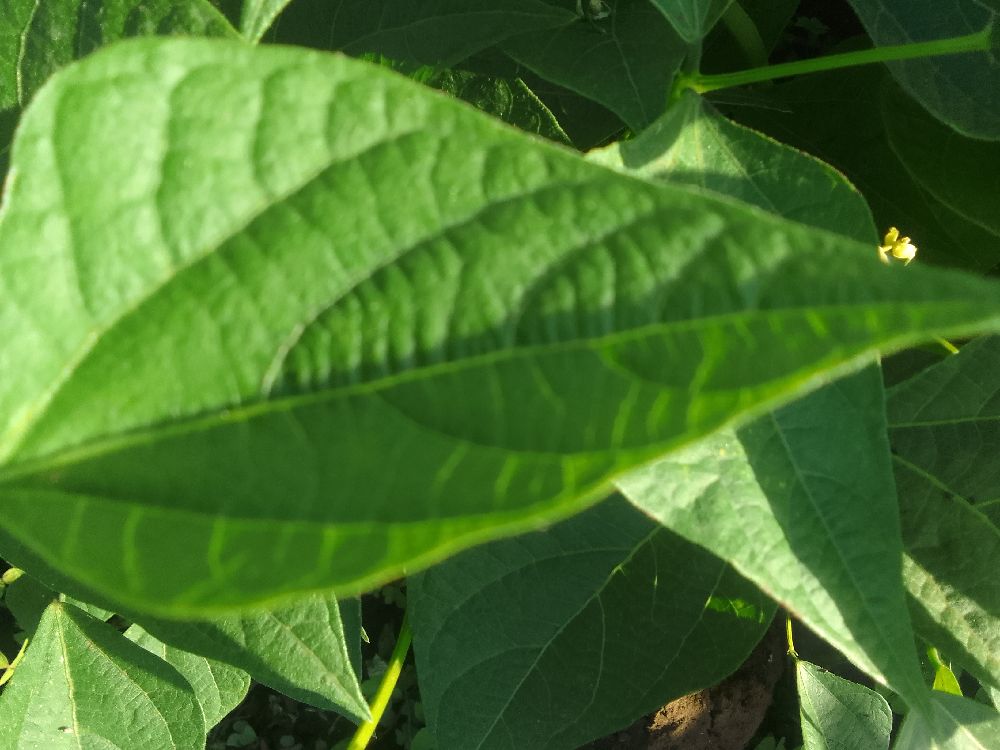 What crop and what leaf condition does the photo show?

common bean, healthy
